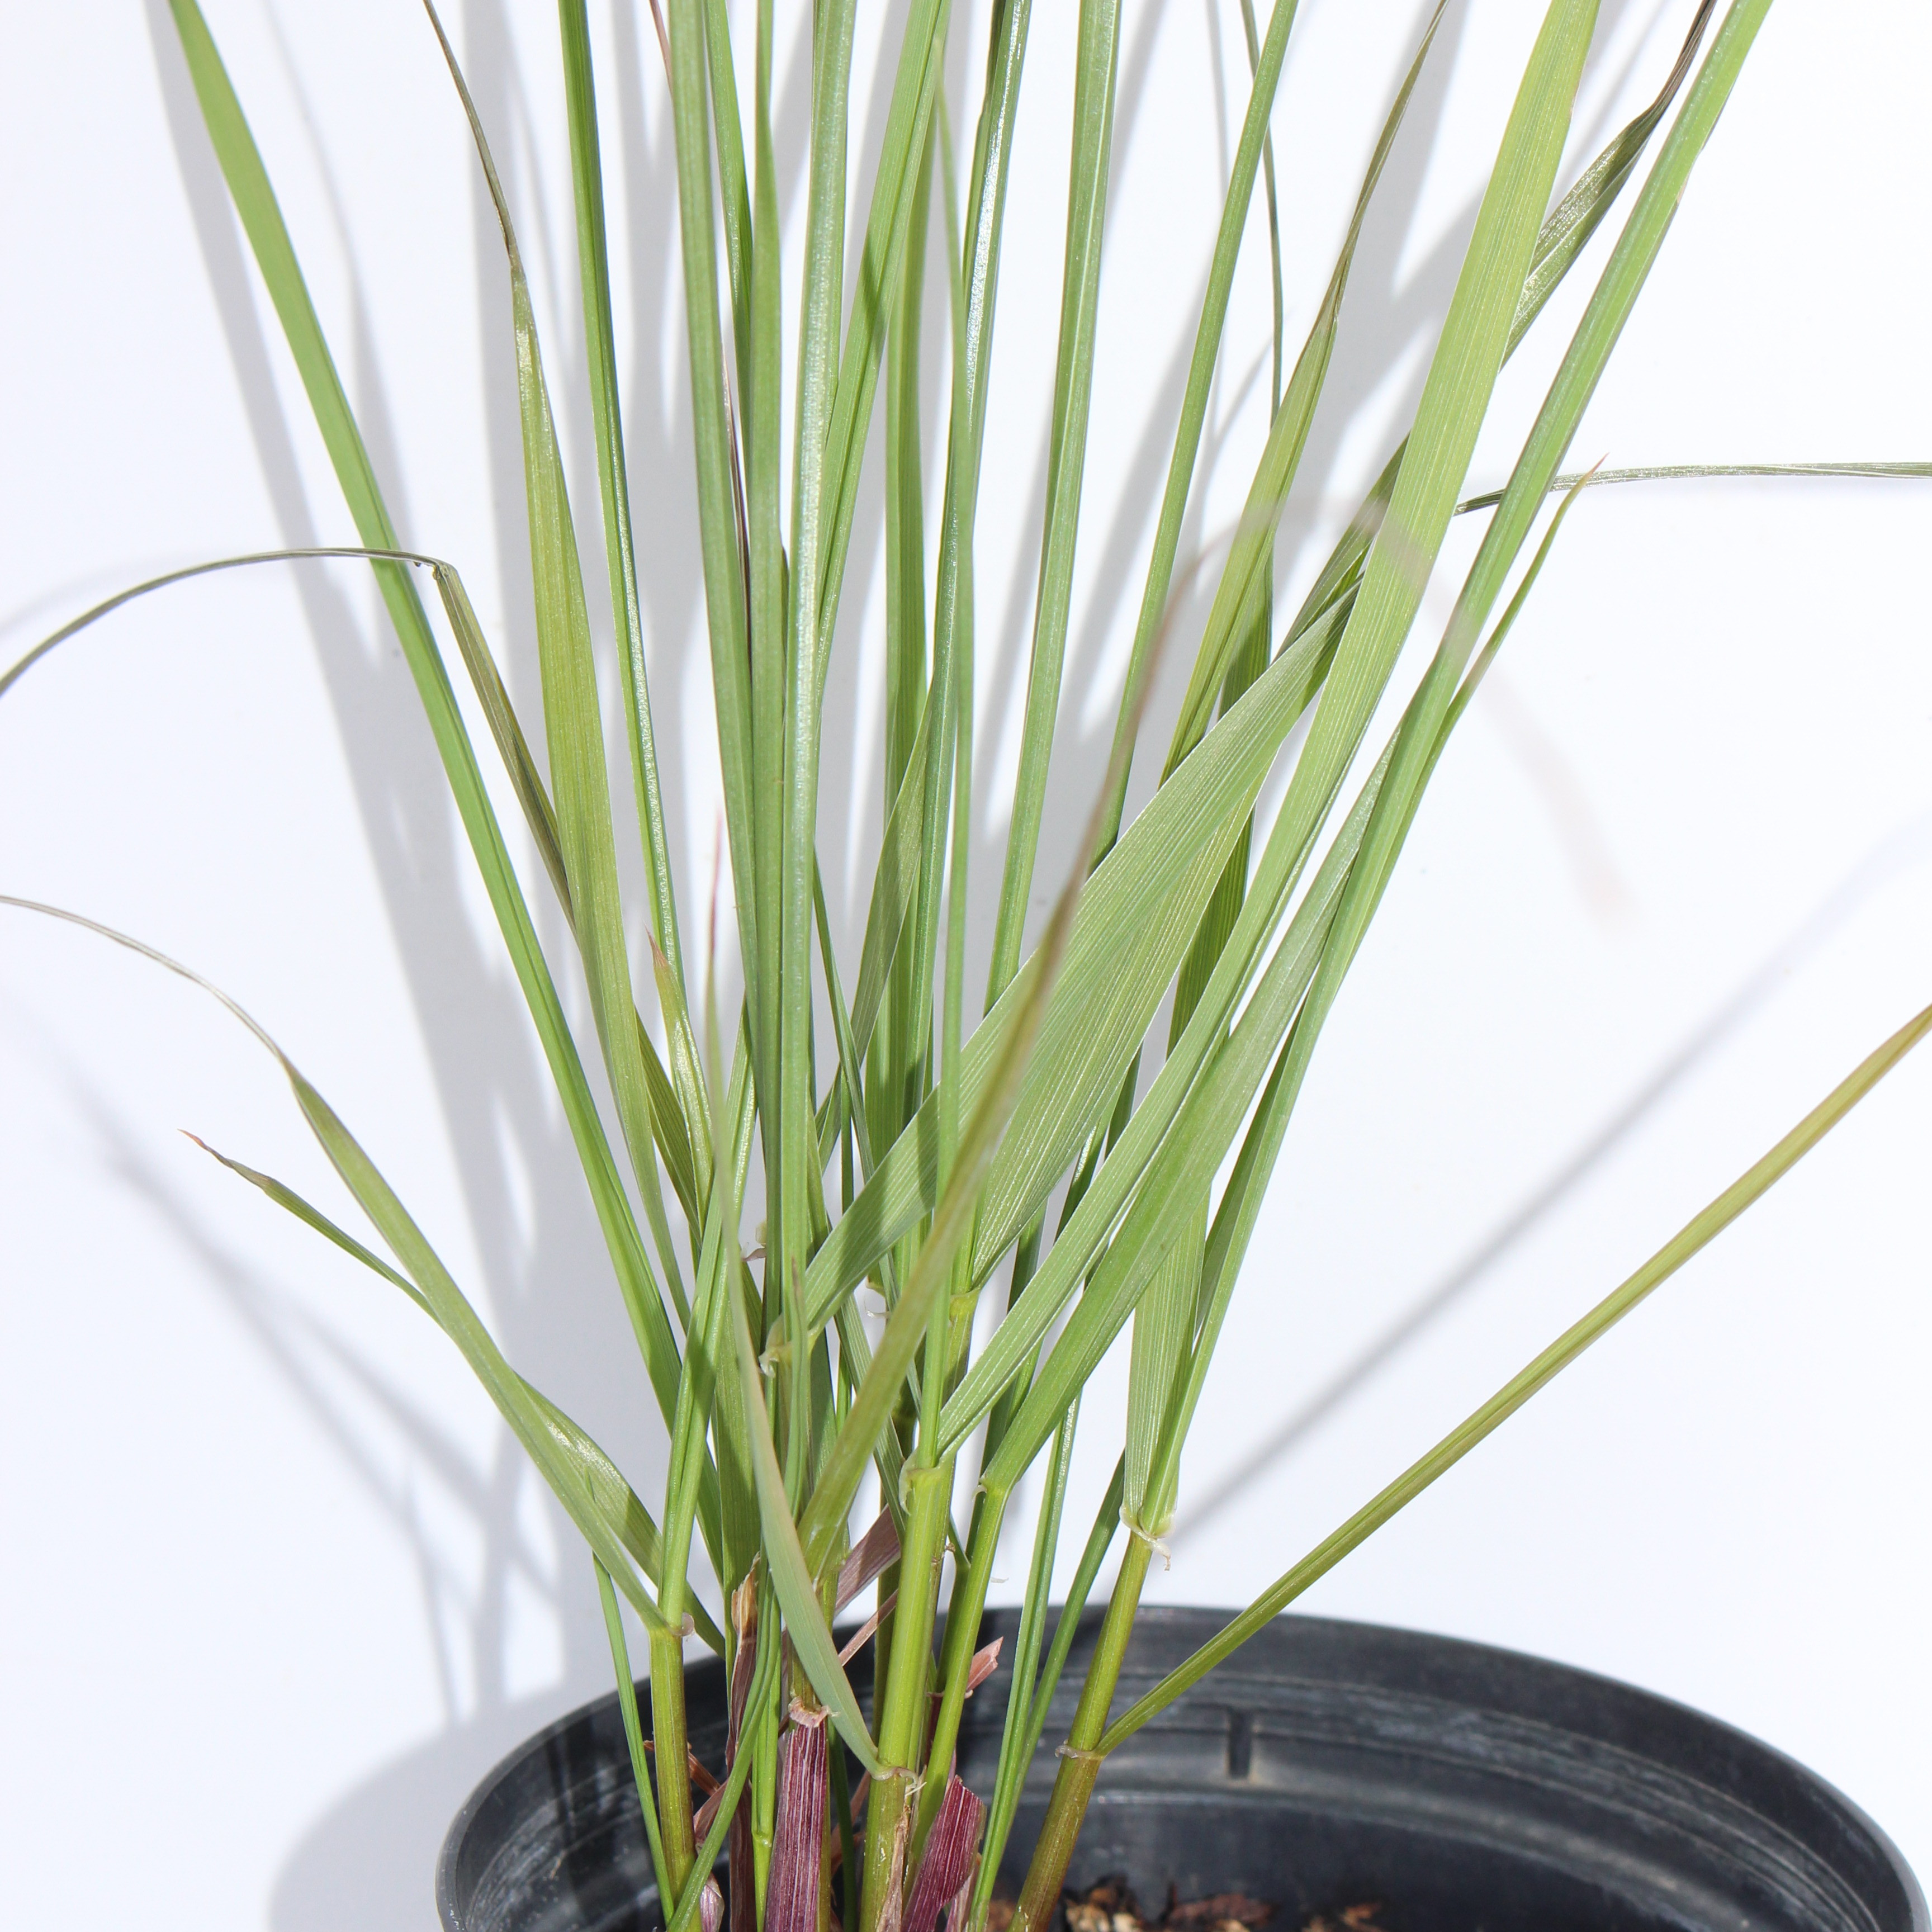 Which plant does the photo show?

Lolium multiflorum
